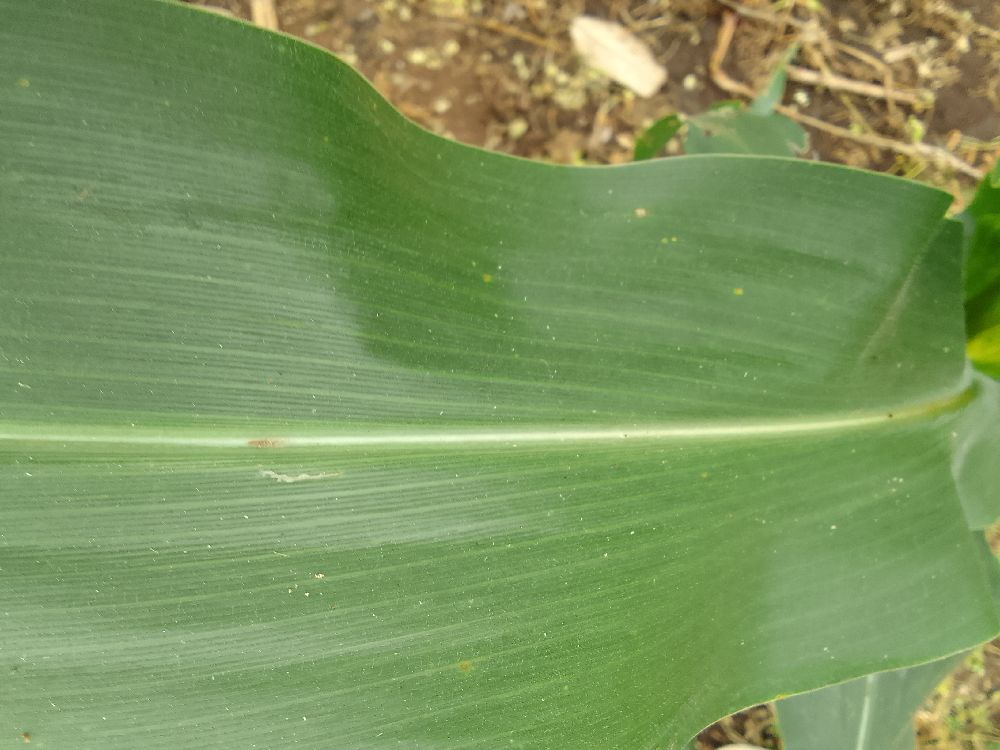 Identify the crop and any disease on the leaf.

maize, healthy
